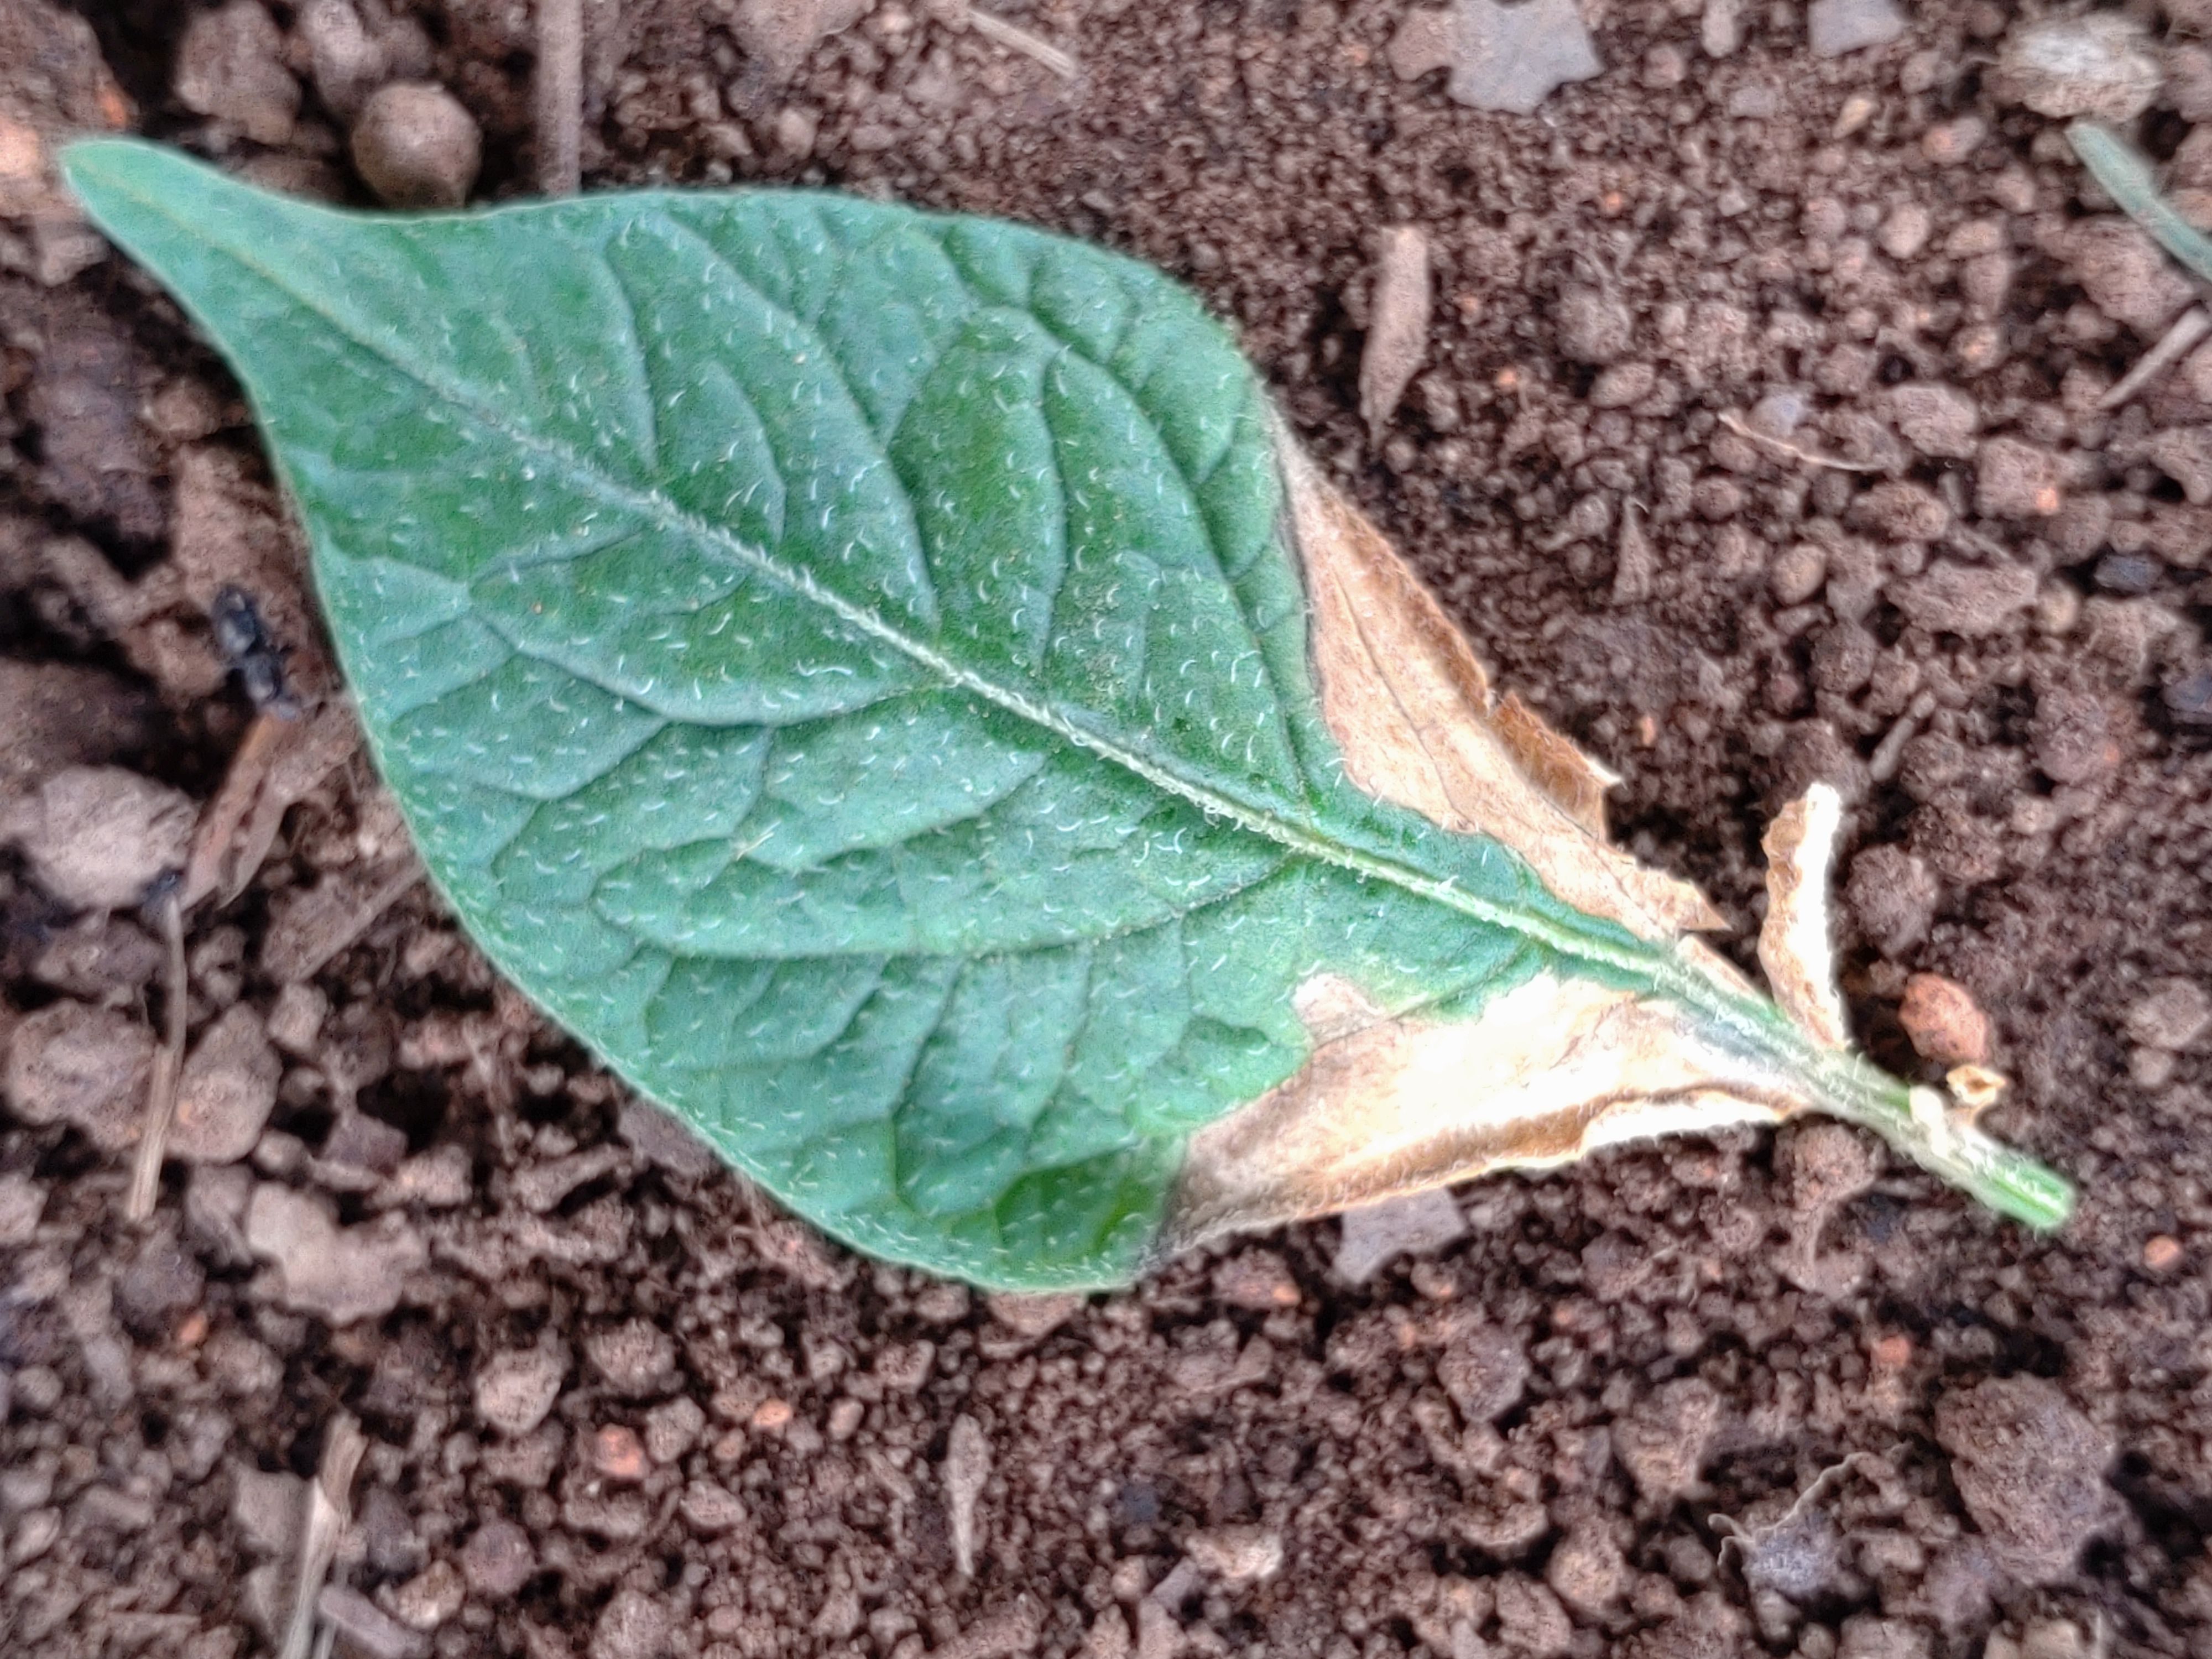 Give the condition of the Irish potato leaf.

early blight
